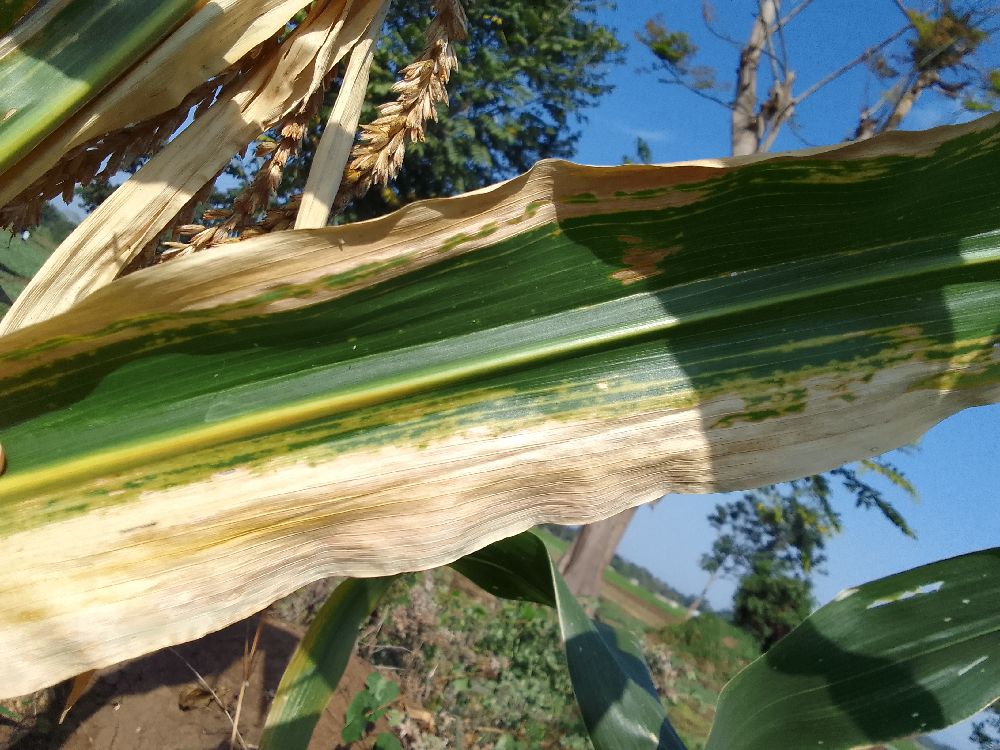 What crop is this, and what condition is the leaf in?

maize, maize lethal necrosis
